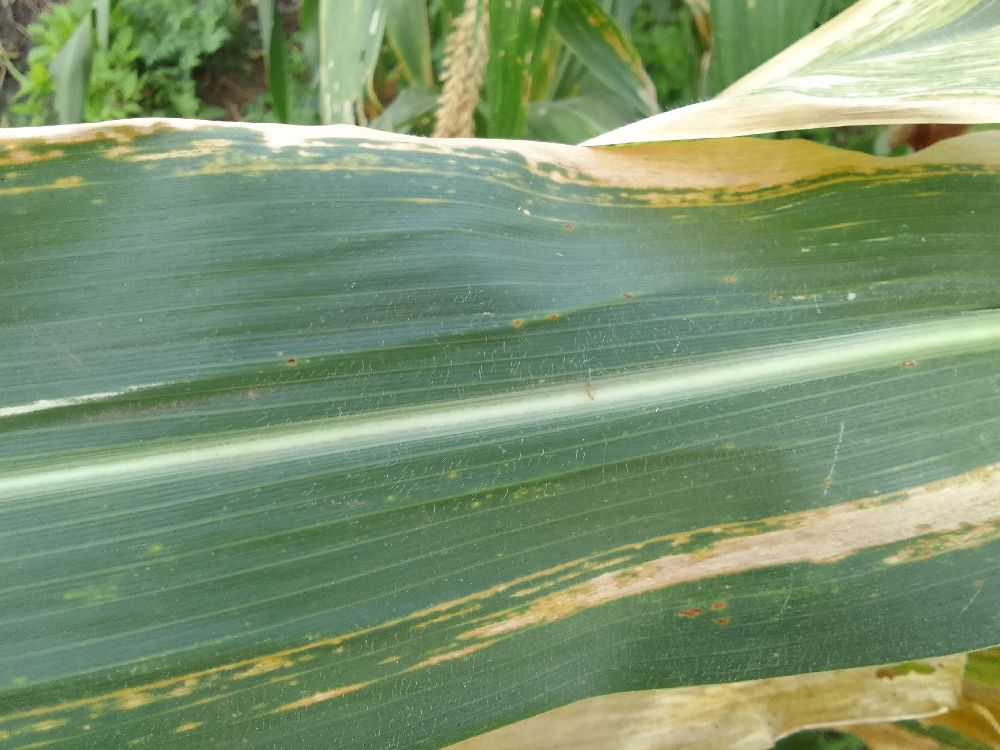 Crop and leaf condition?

maize, maize lethal necrosis
